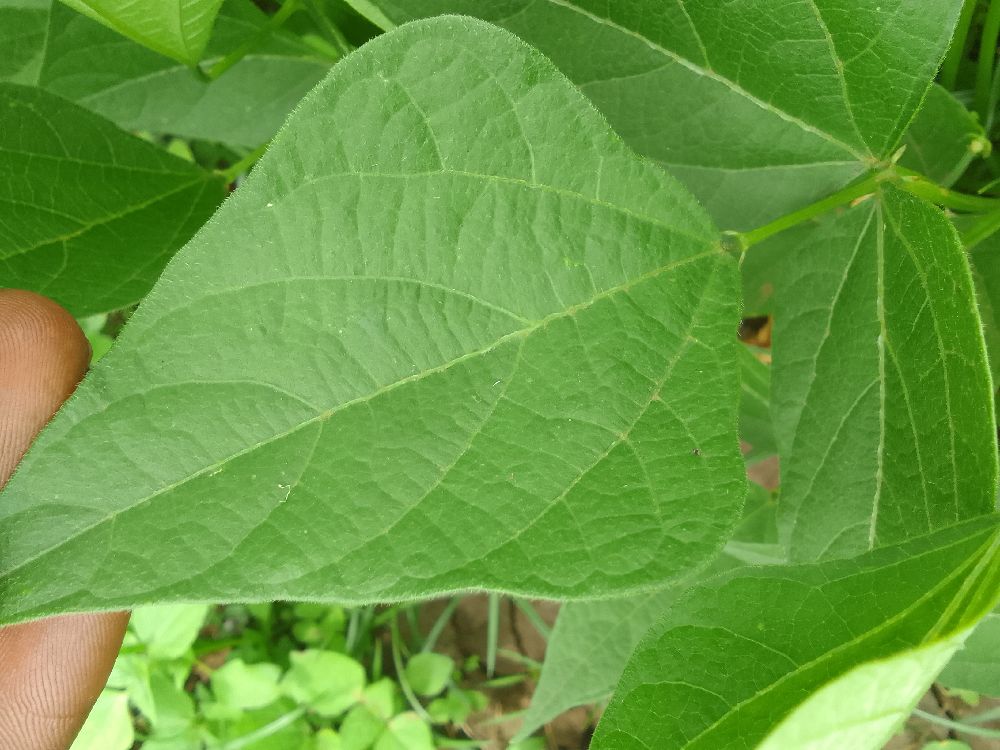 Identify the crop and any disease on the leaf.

common bean, healthy
